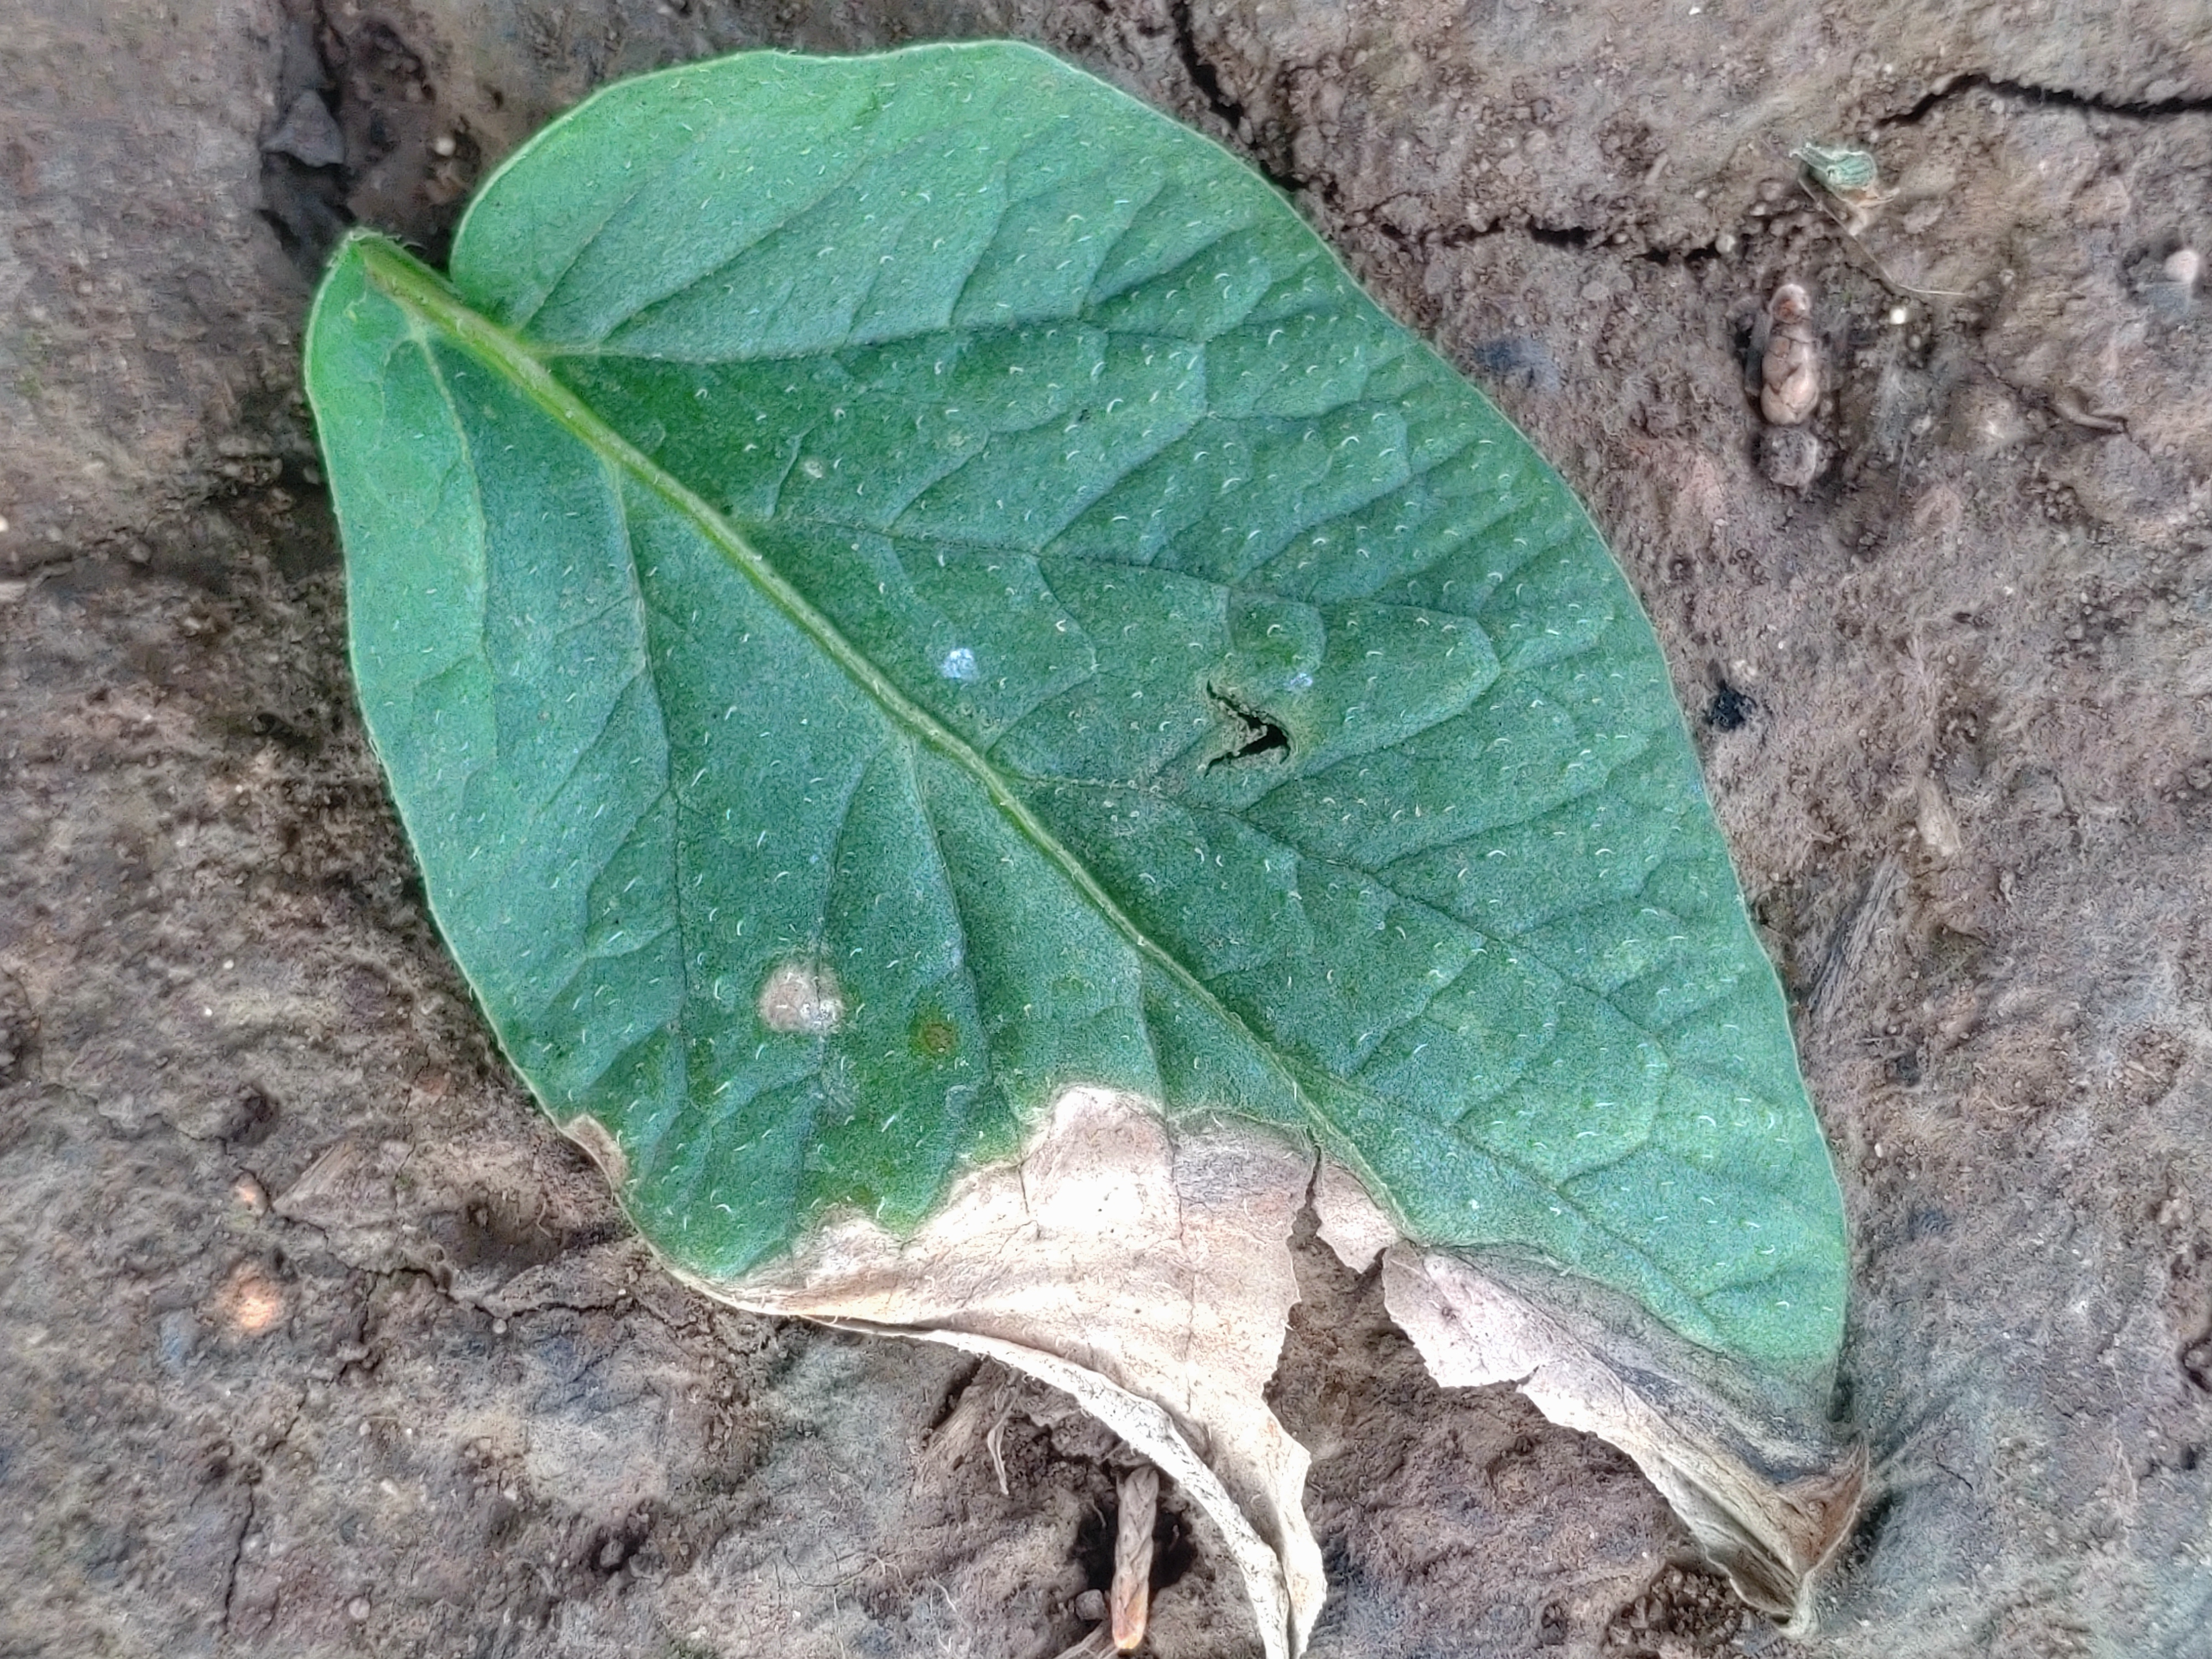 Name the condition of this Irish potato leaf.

early blight
